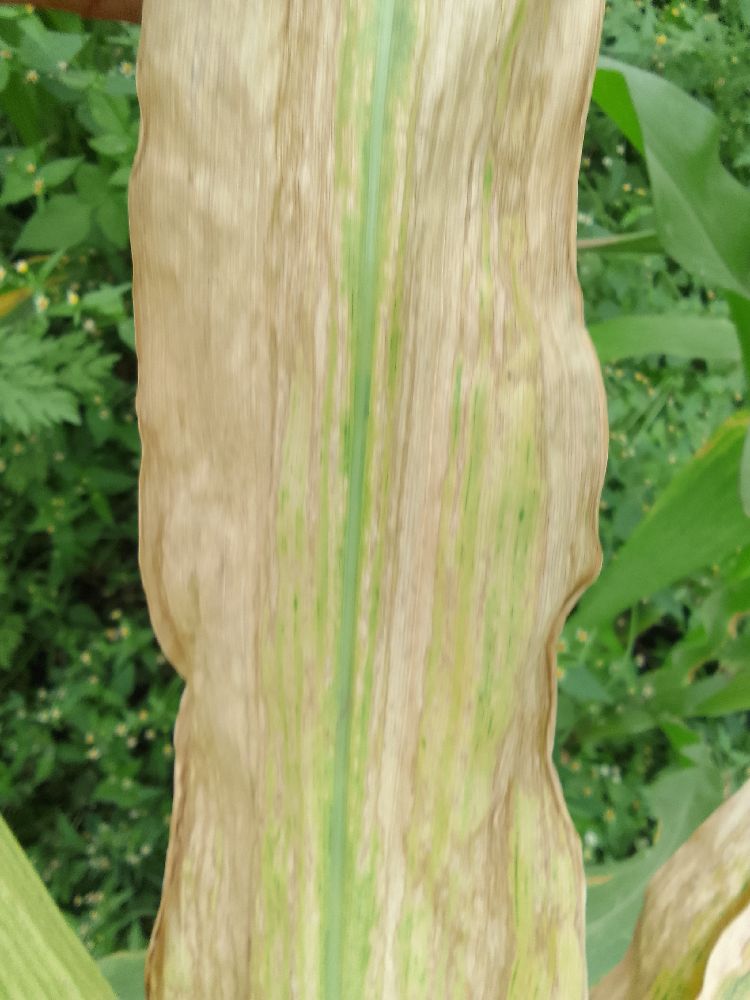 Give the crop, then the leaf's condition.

maize, maize lethal necrosis
